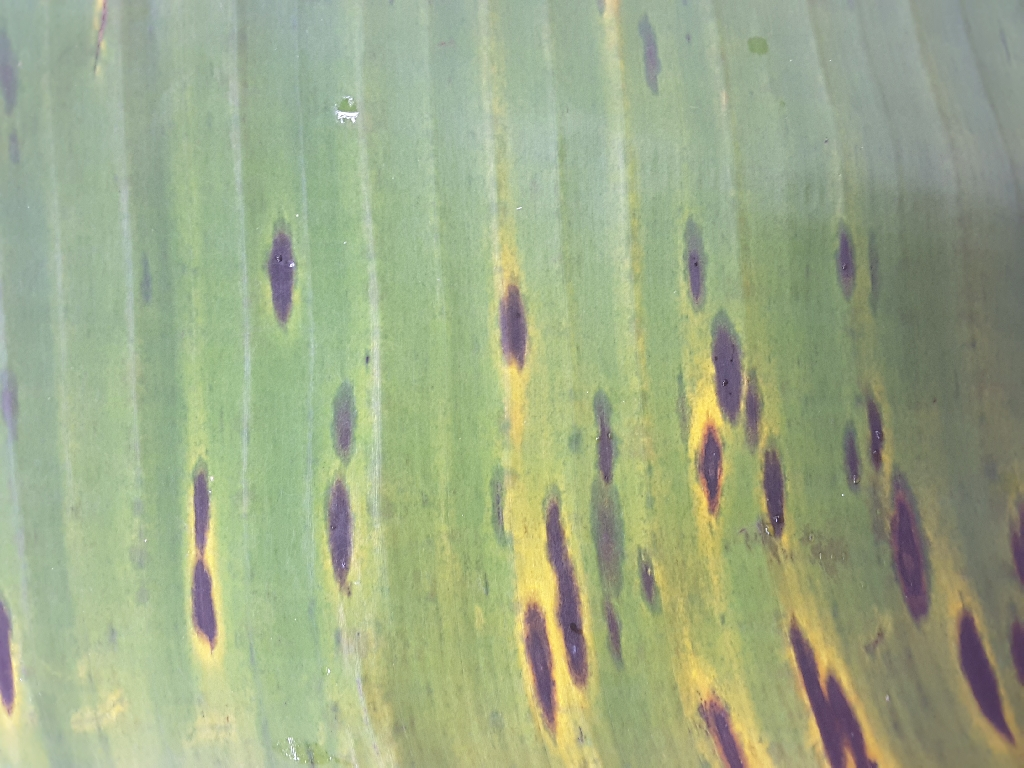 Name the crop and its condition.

banana, black sigatoka
